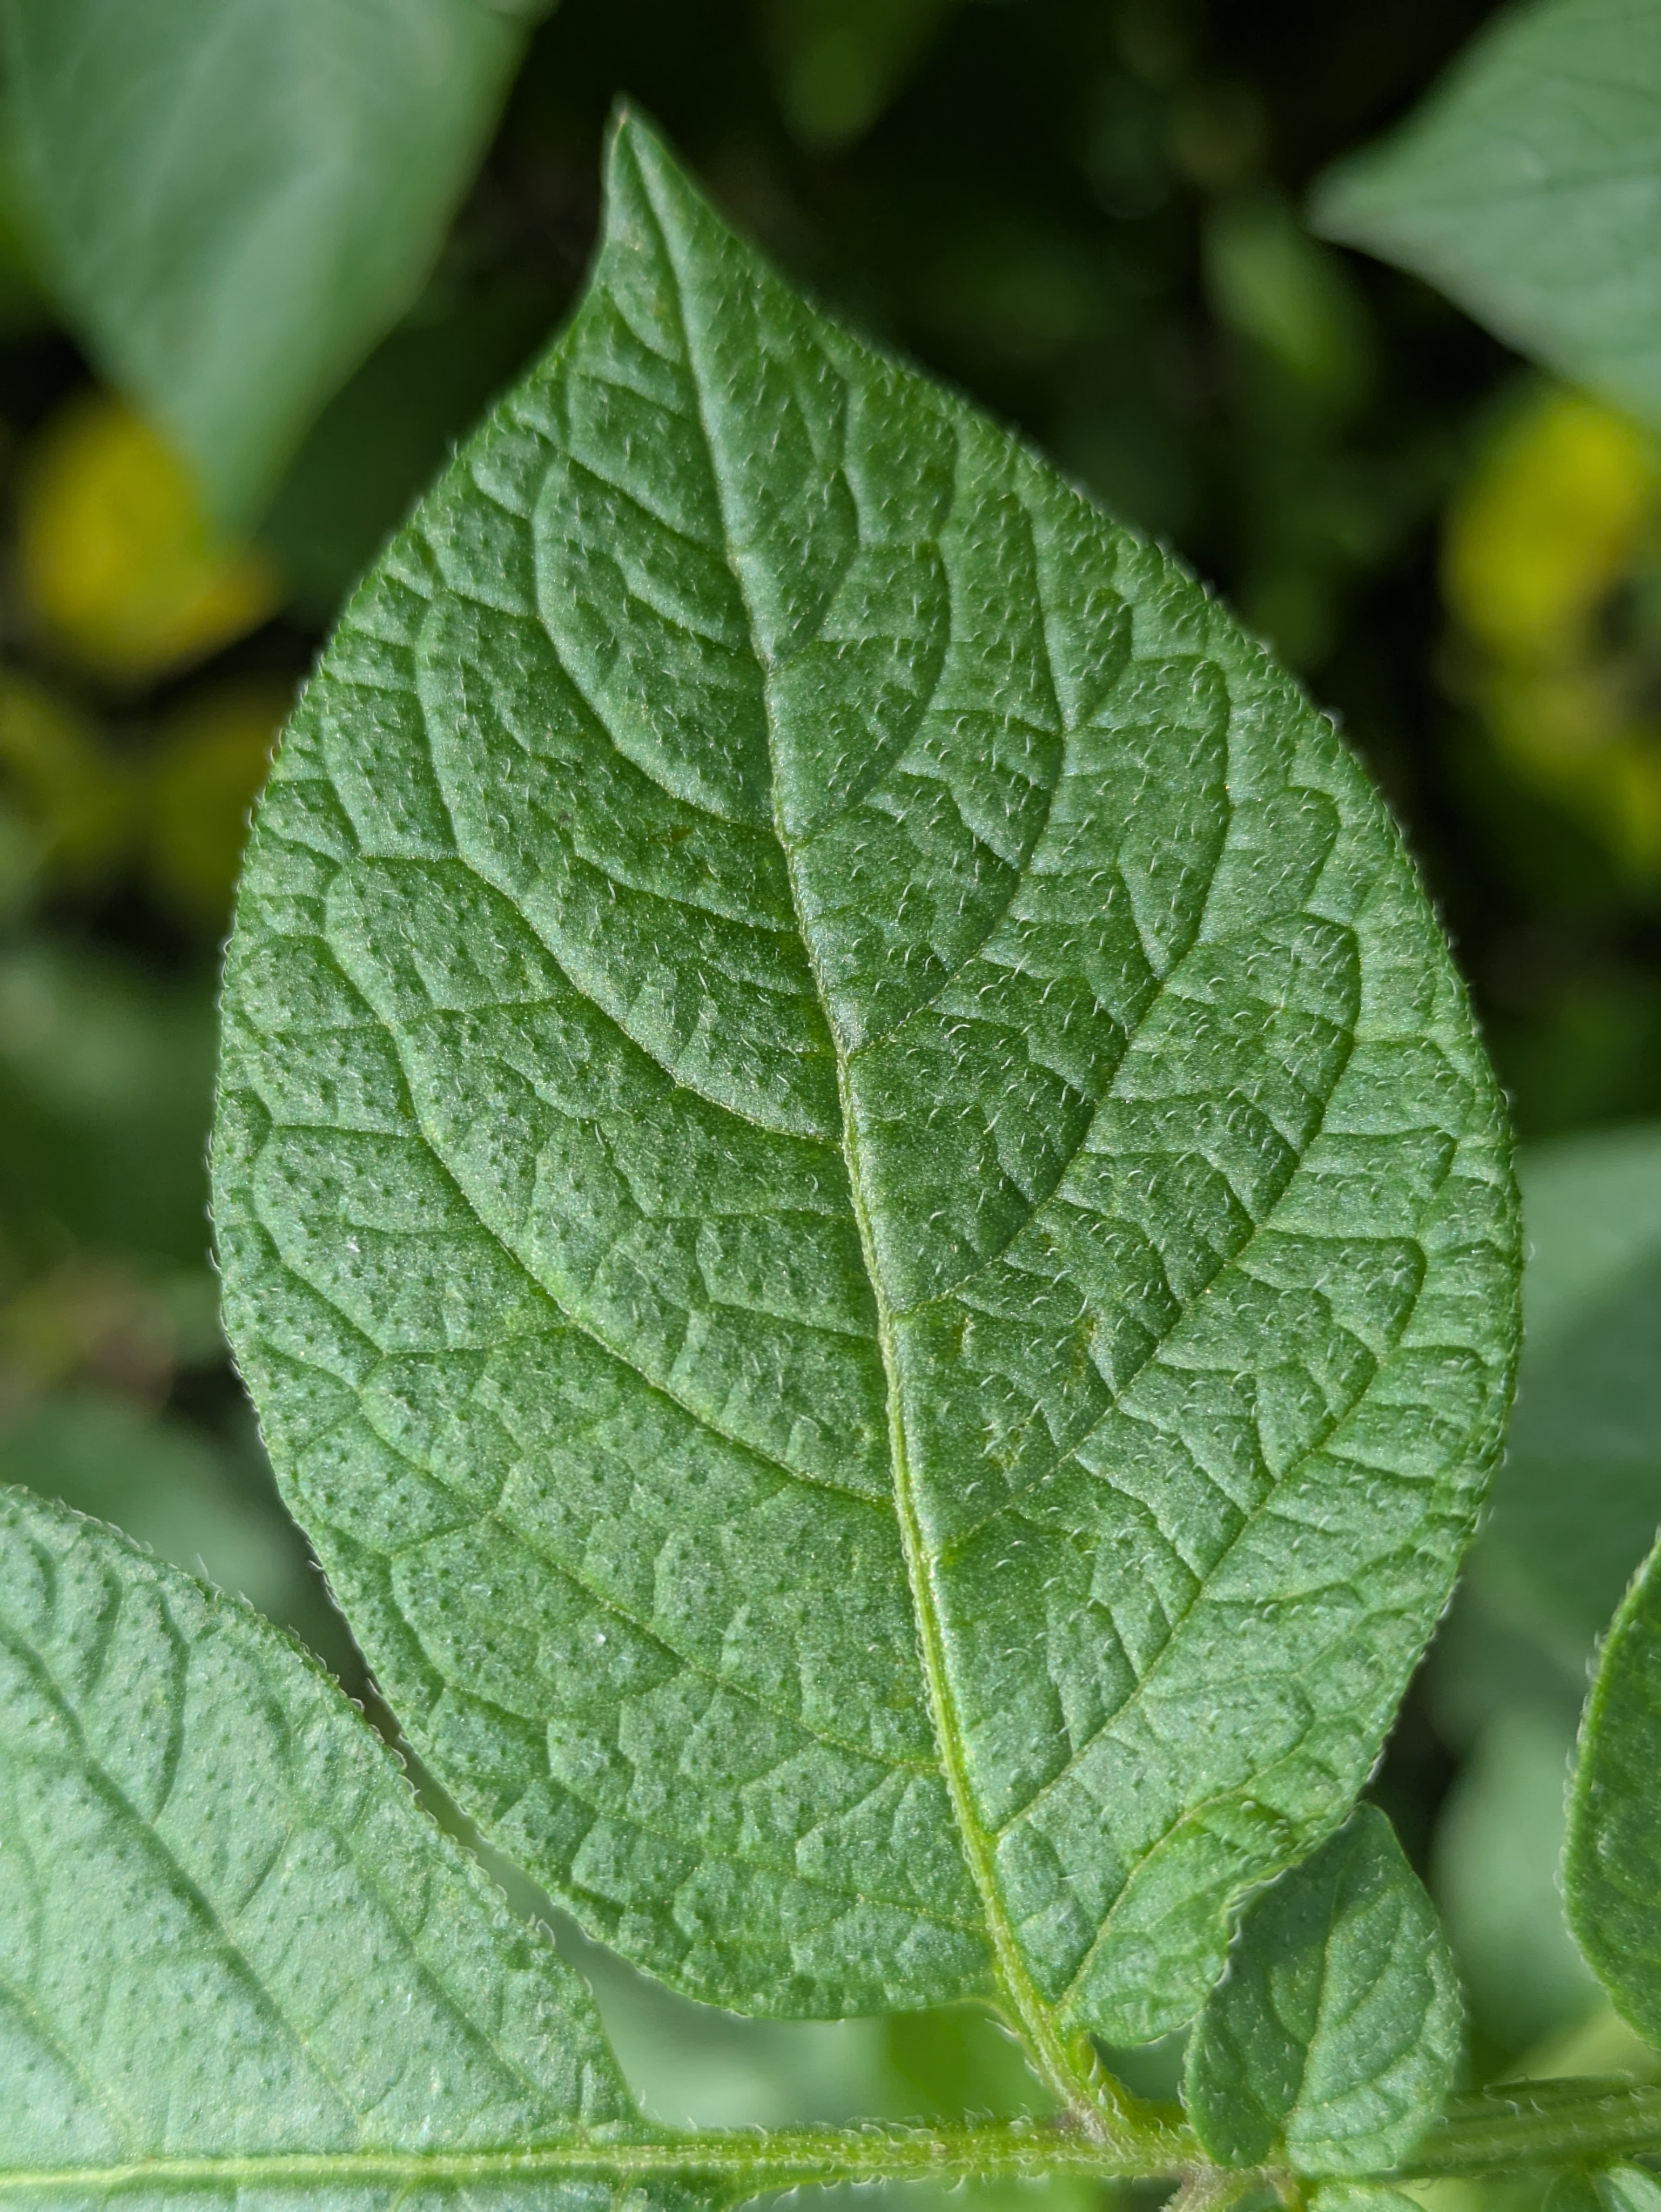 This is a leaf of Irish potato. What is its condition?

healthy
